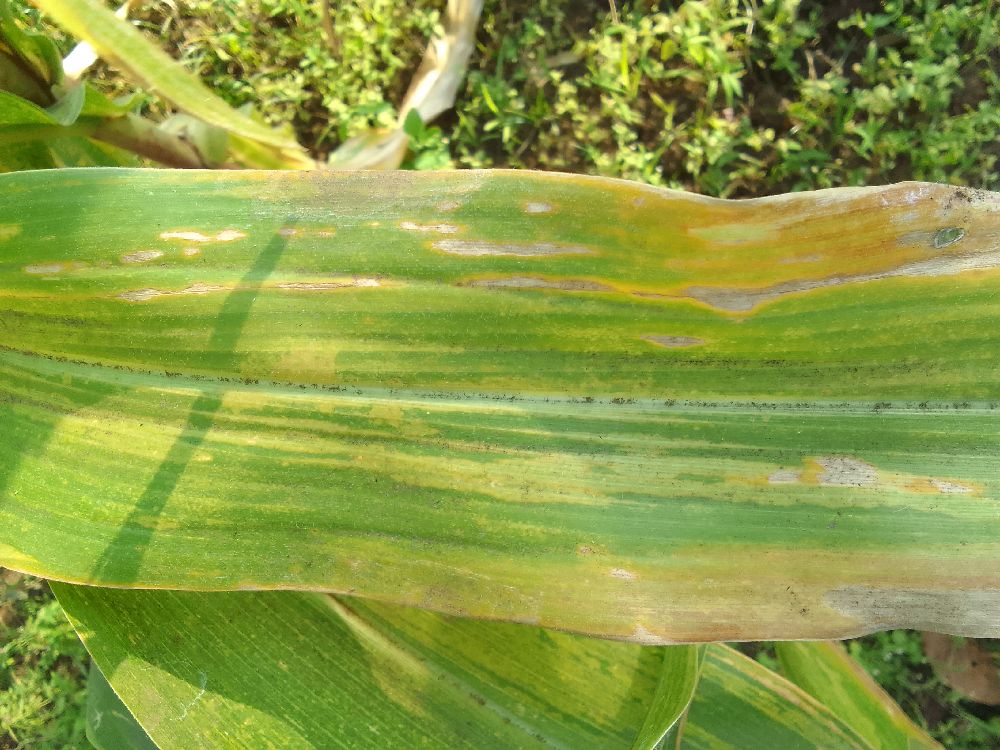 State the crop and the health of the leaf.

maize, maize lethal necrosis
